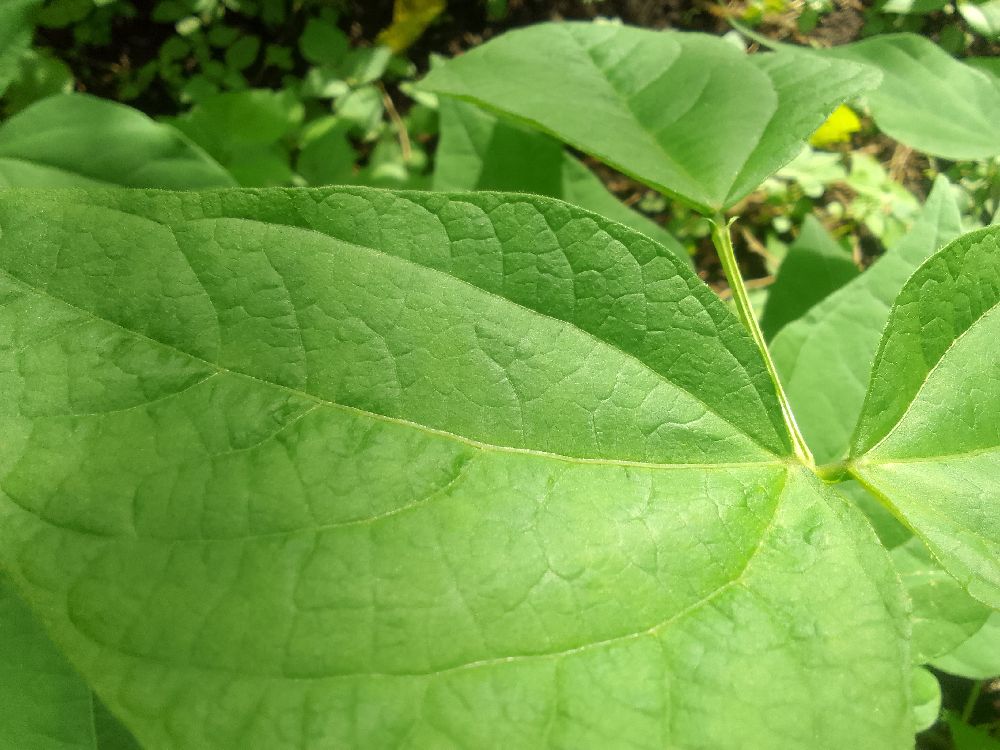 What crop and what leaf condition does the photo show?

common bean, healthy
